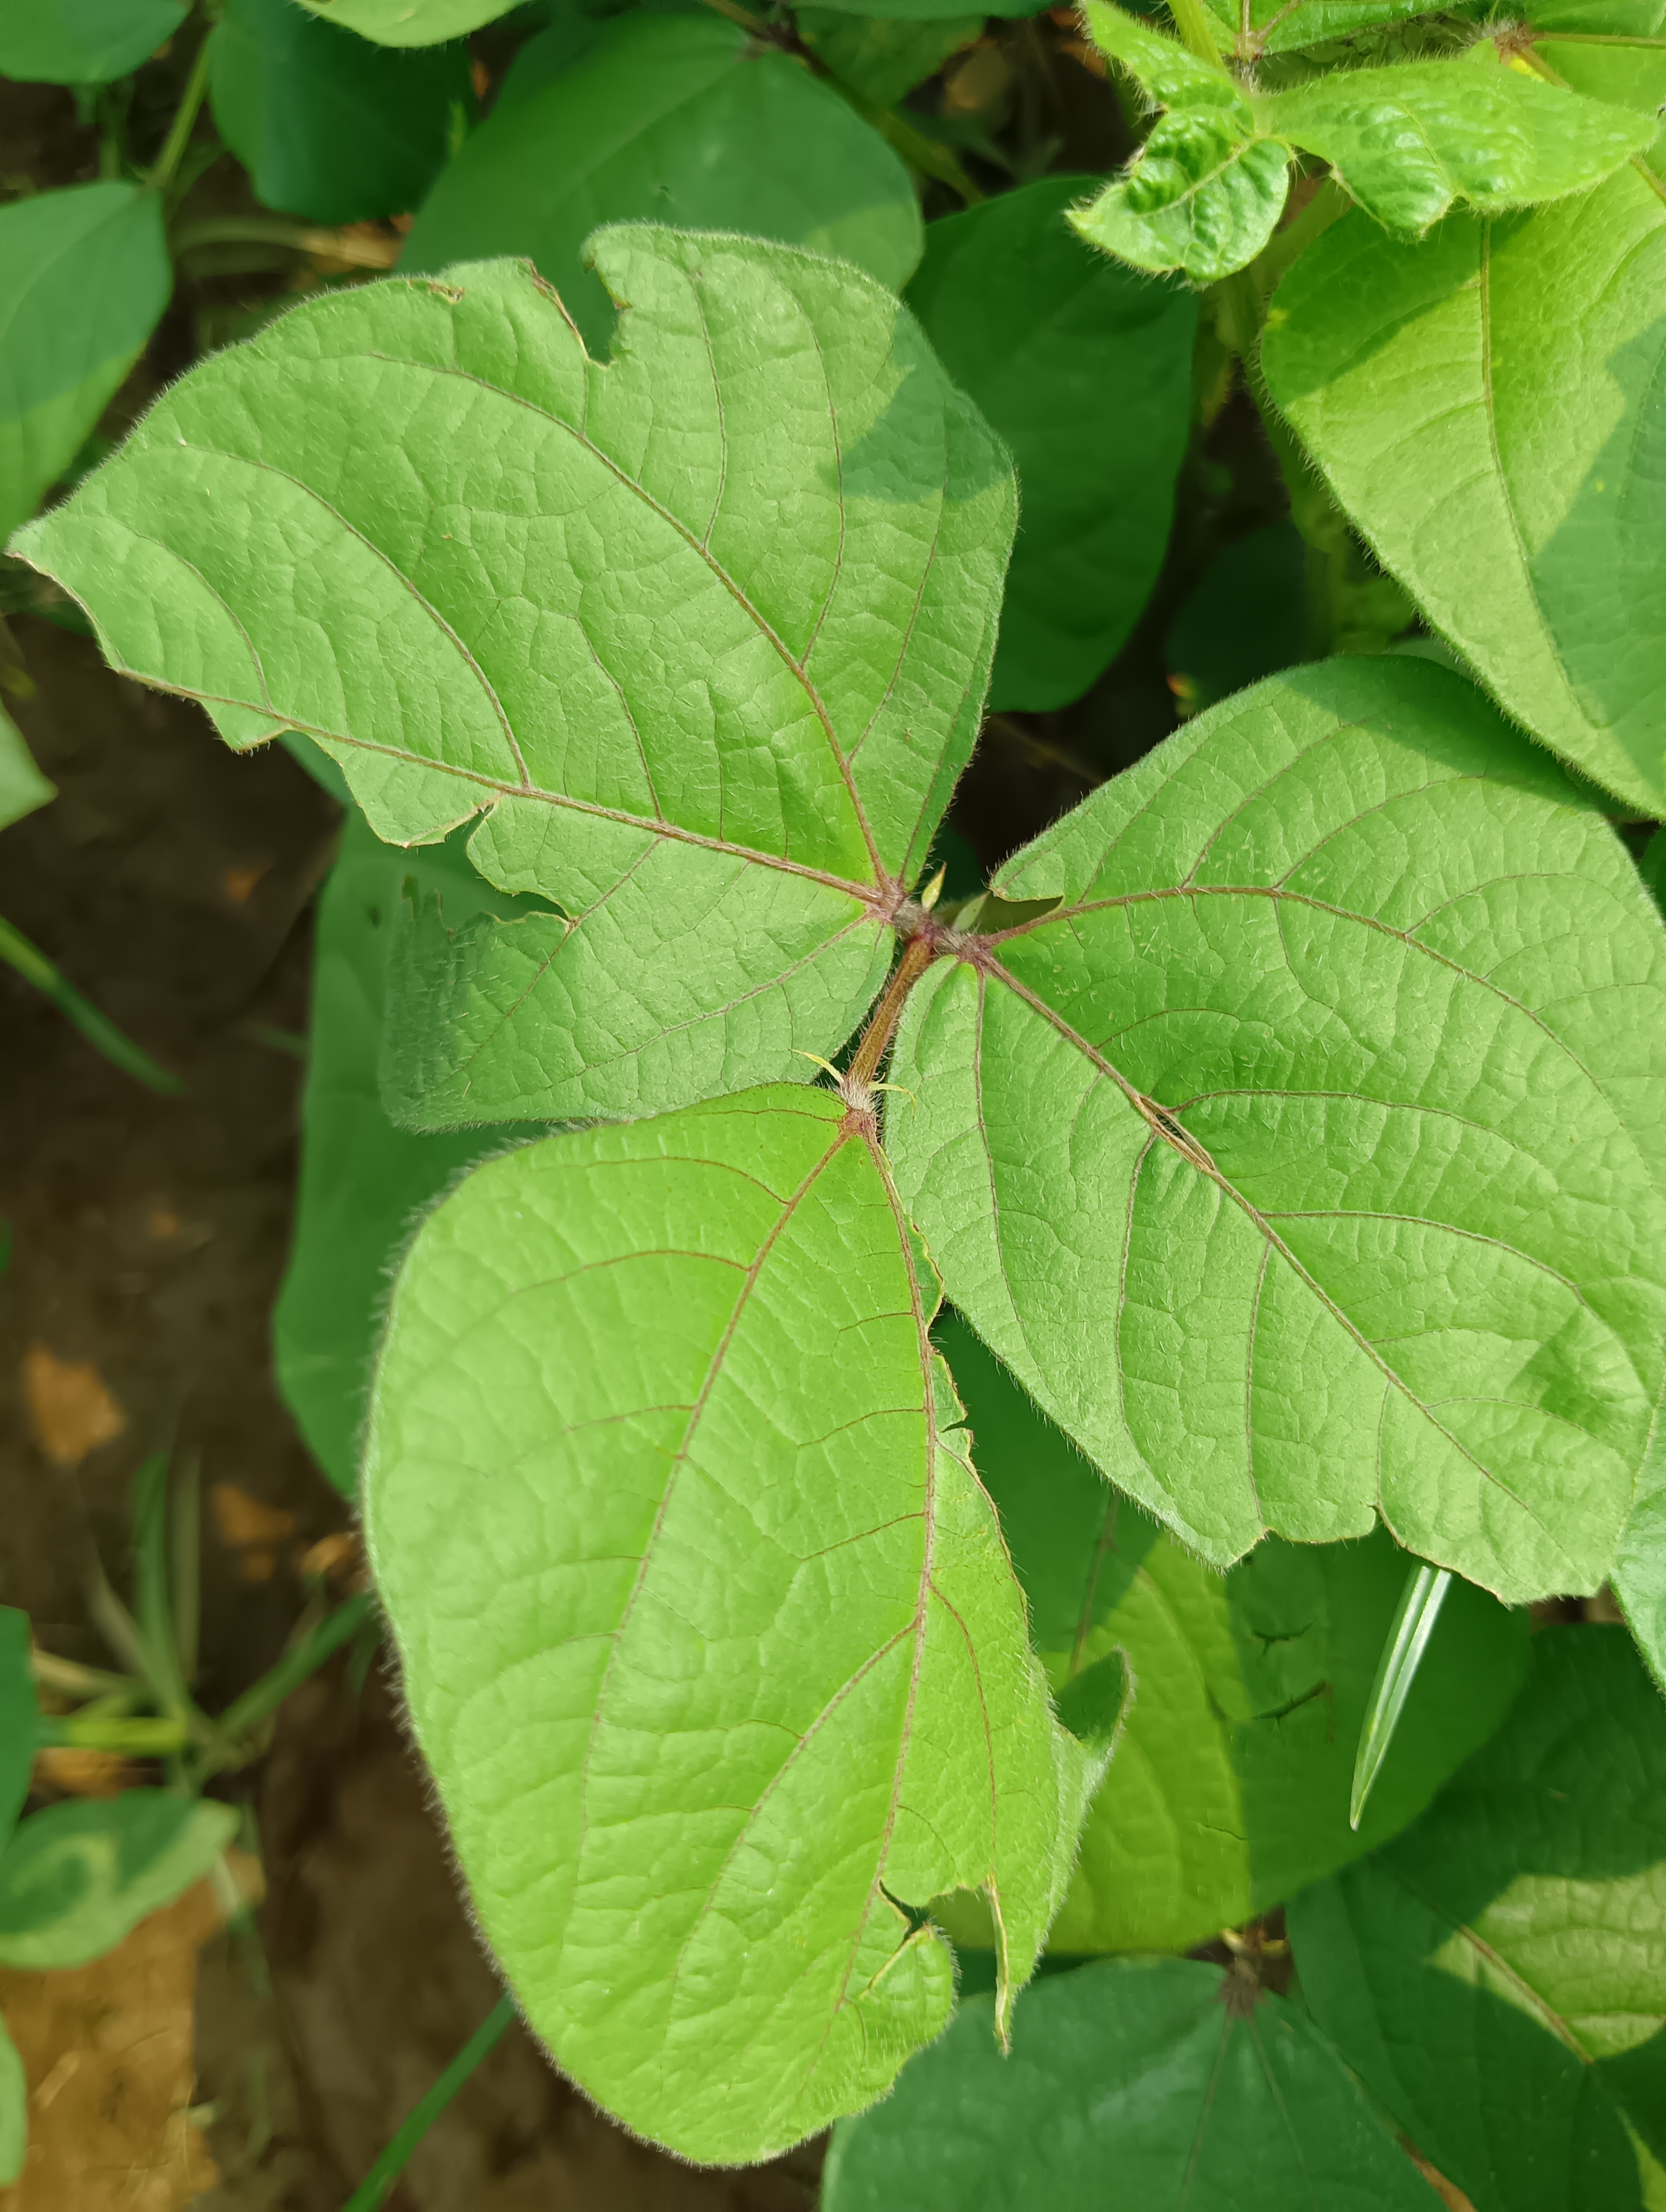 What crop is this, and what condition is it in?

mungbean, healthy
